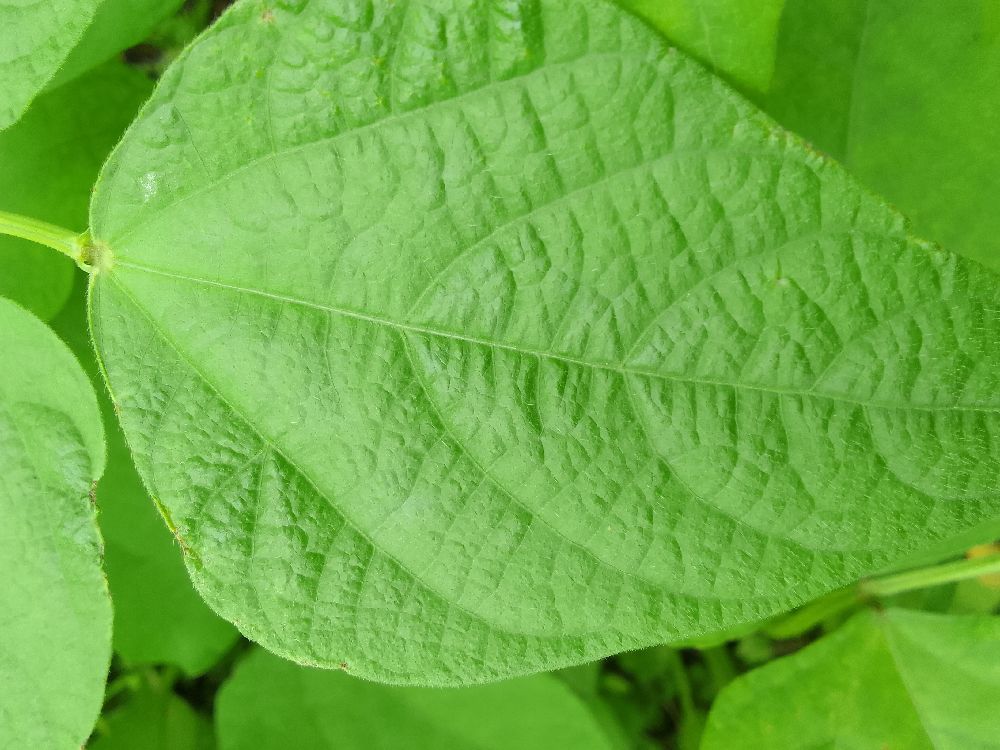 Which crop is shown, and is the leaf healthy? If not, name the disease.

common bean, healthy
